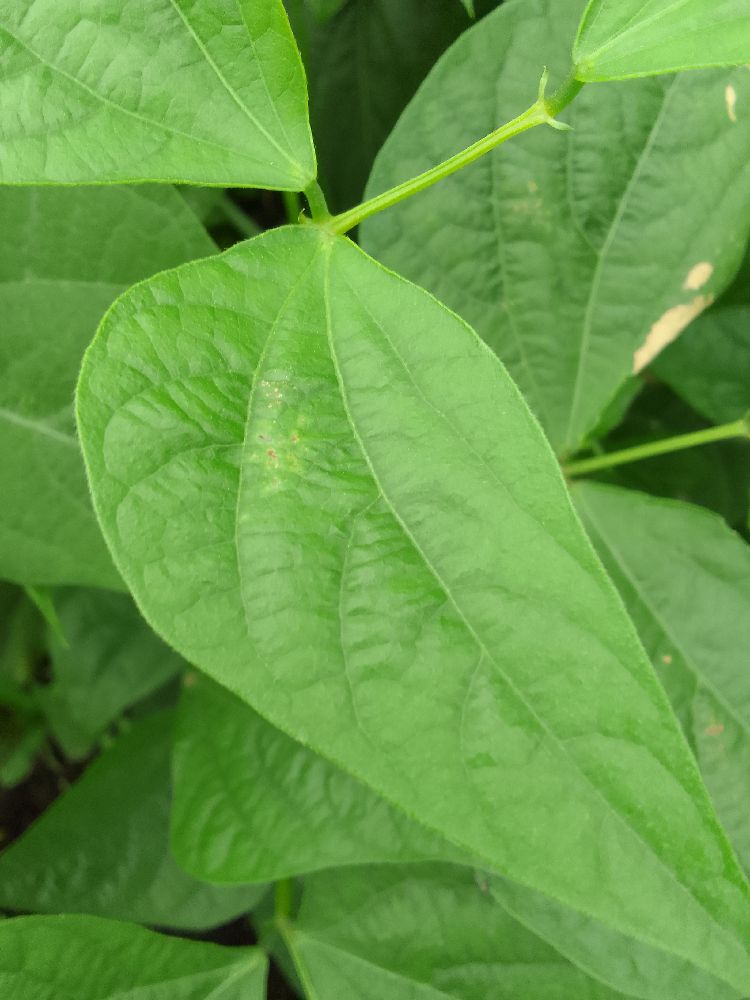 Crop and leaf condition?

common bean, healthy
